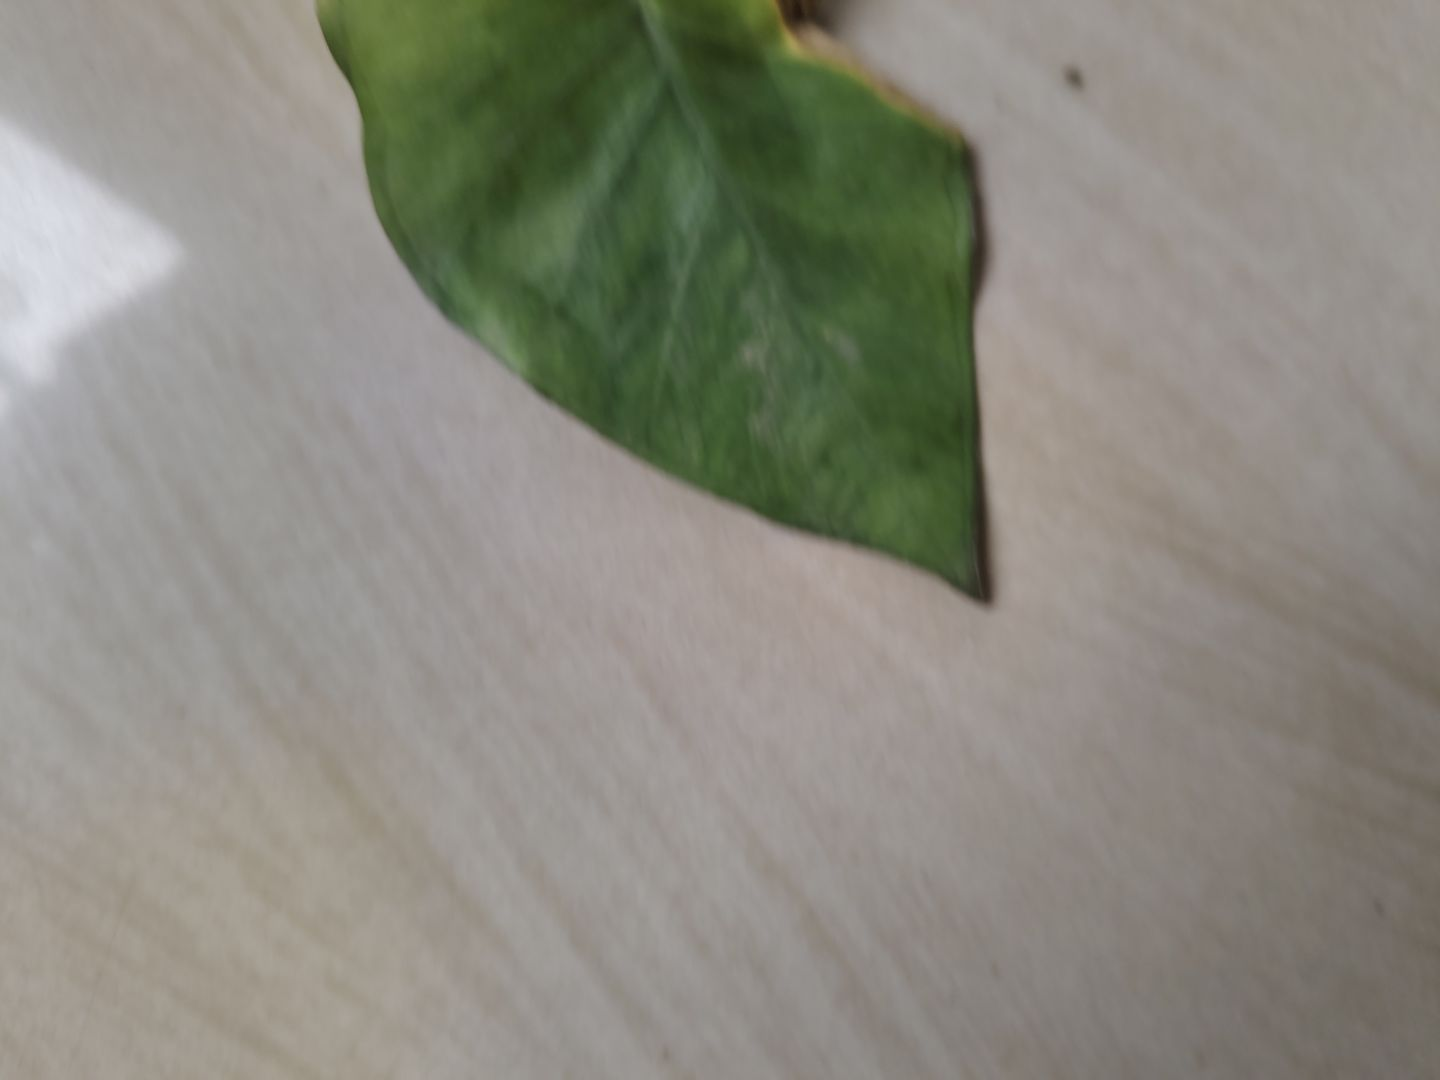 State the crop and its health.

taro, leaf blight
